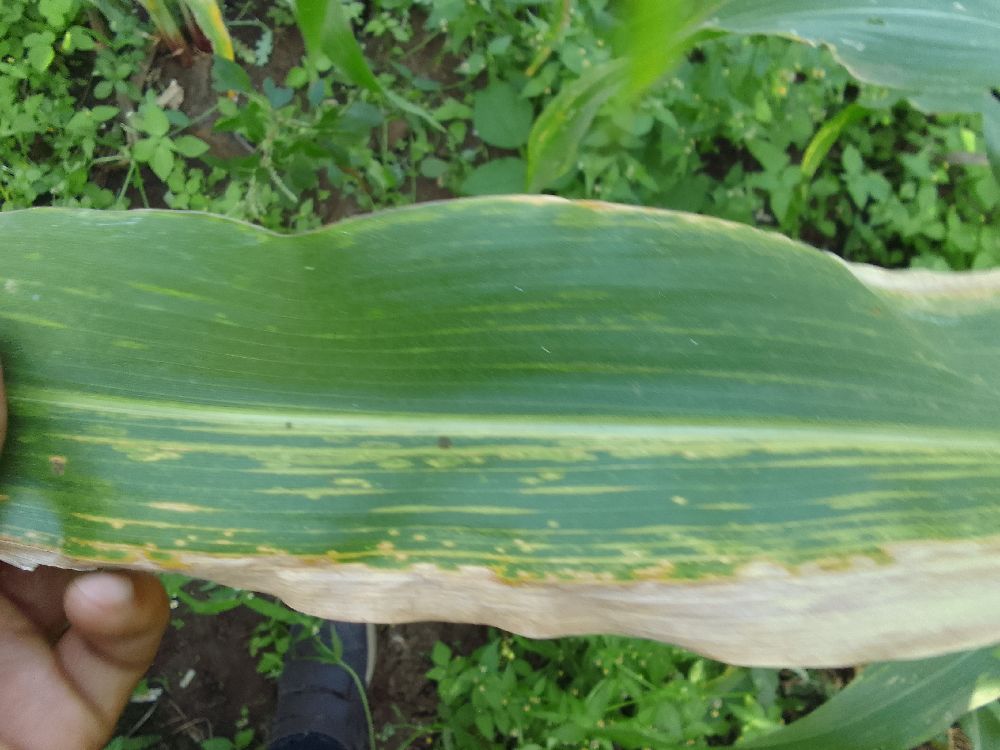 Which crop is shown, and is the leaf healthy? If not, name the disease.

maize, maize lethal necrosis
